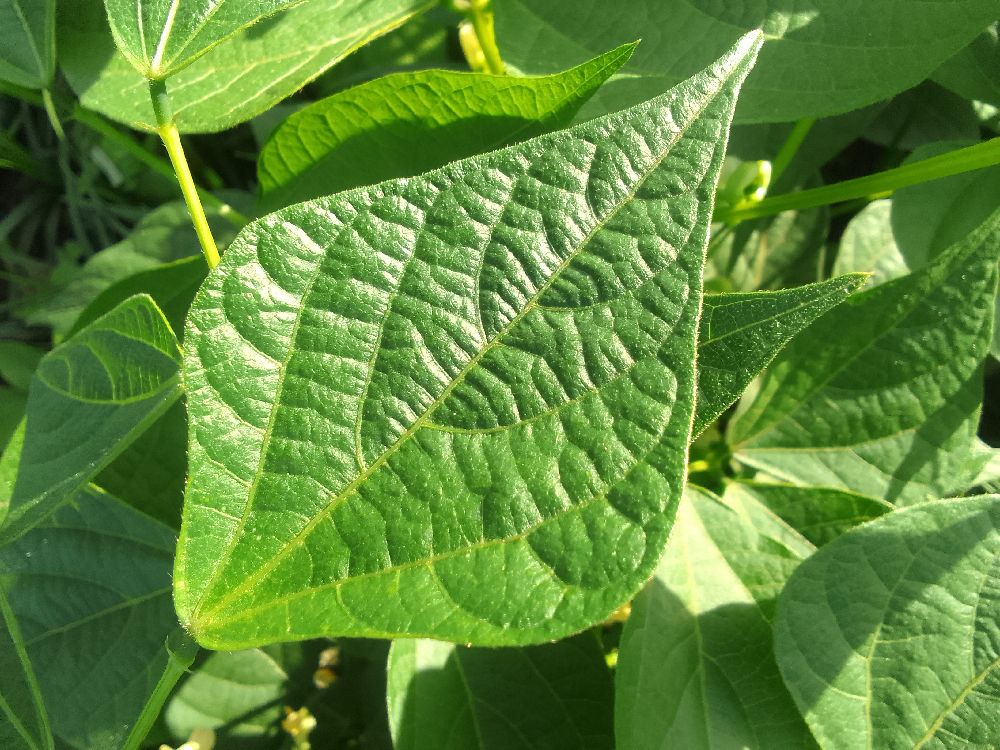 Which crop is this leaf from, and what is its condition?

common bean, healthy
